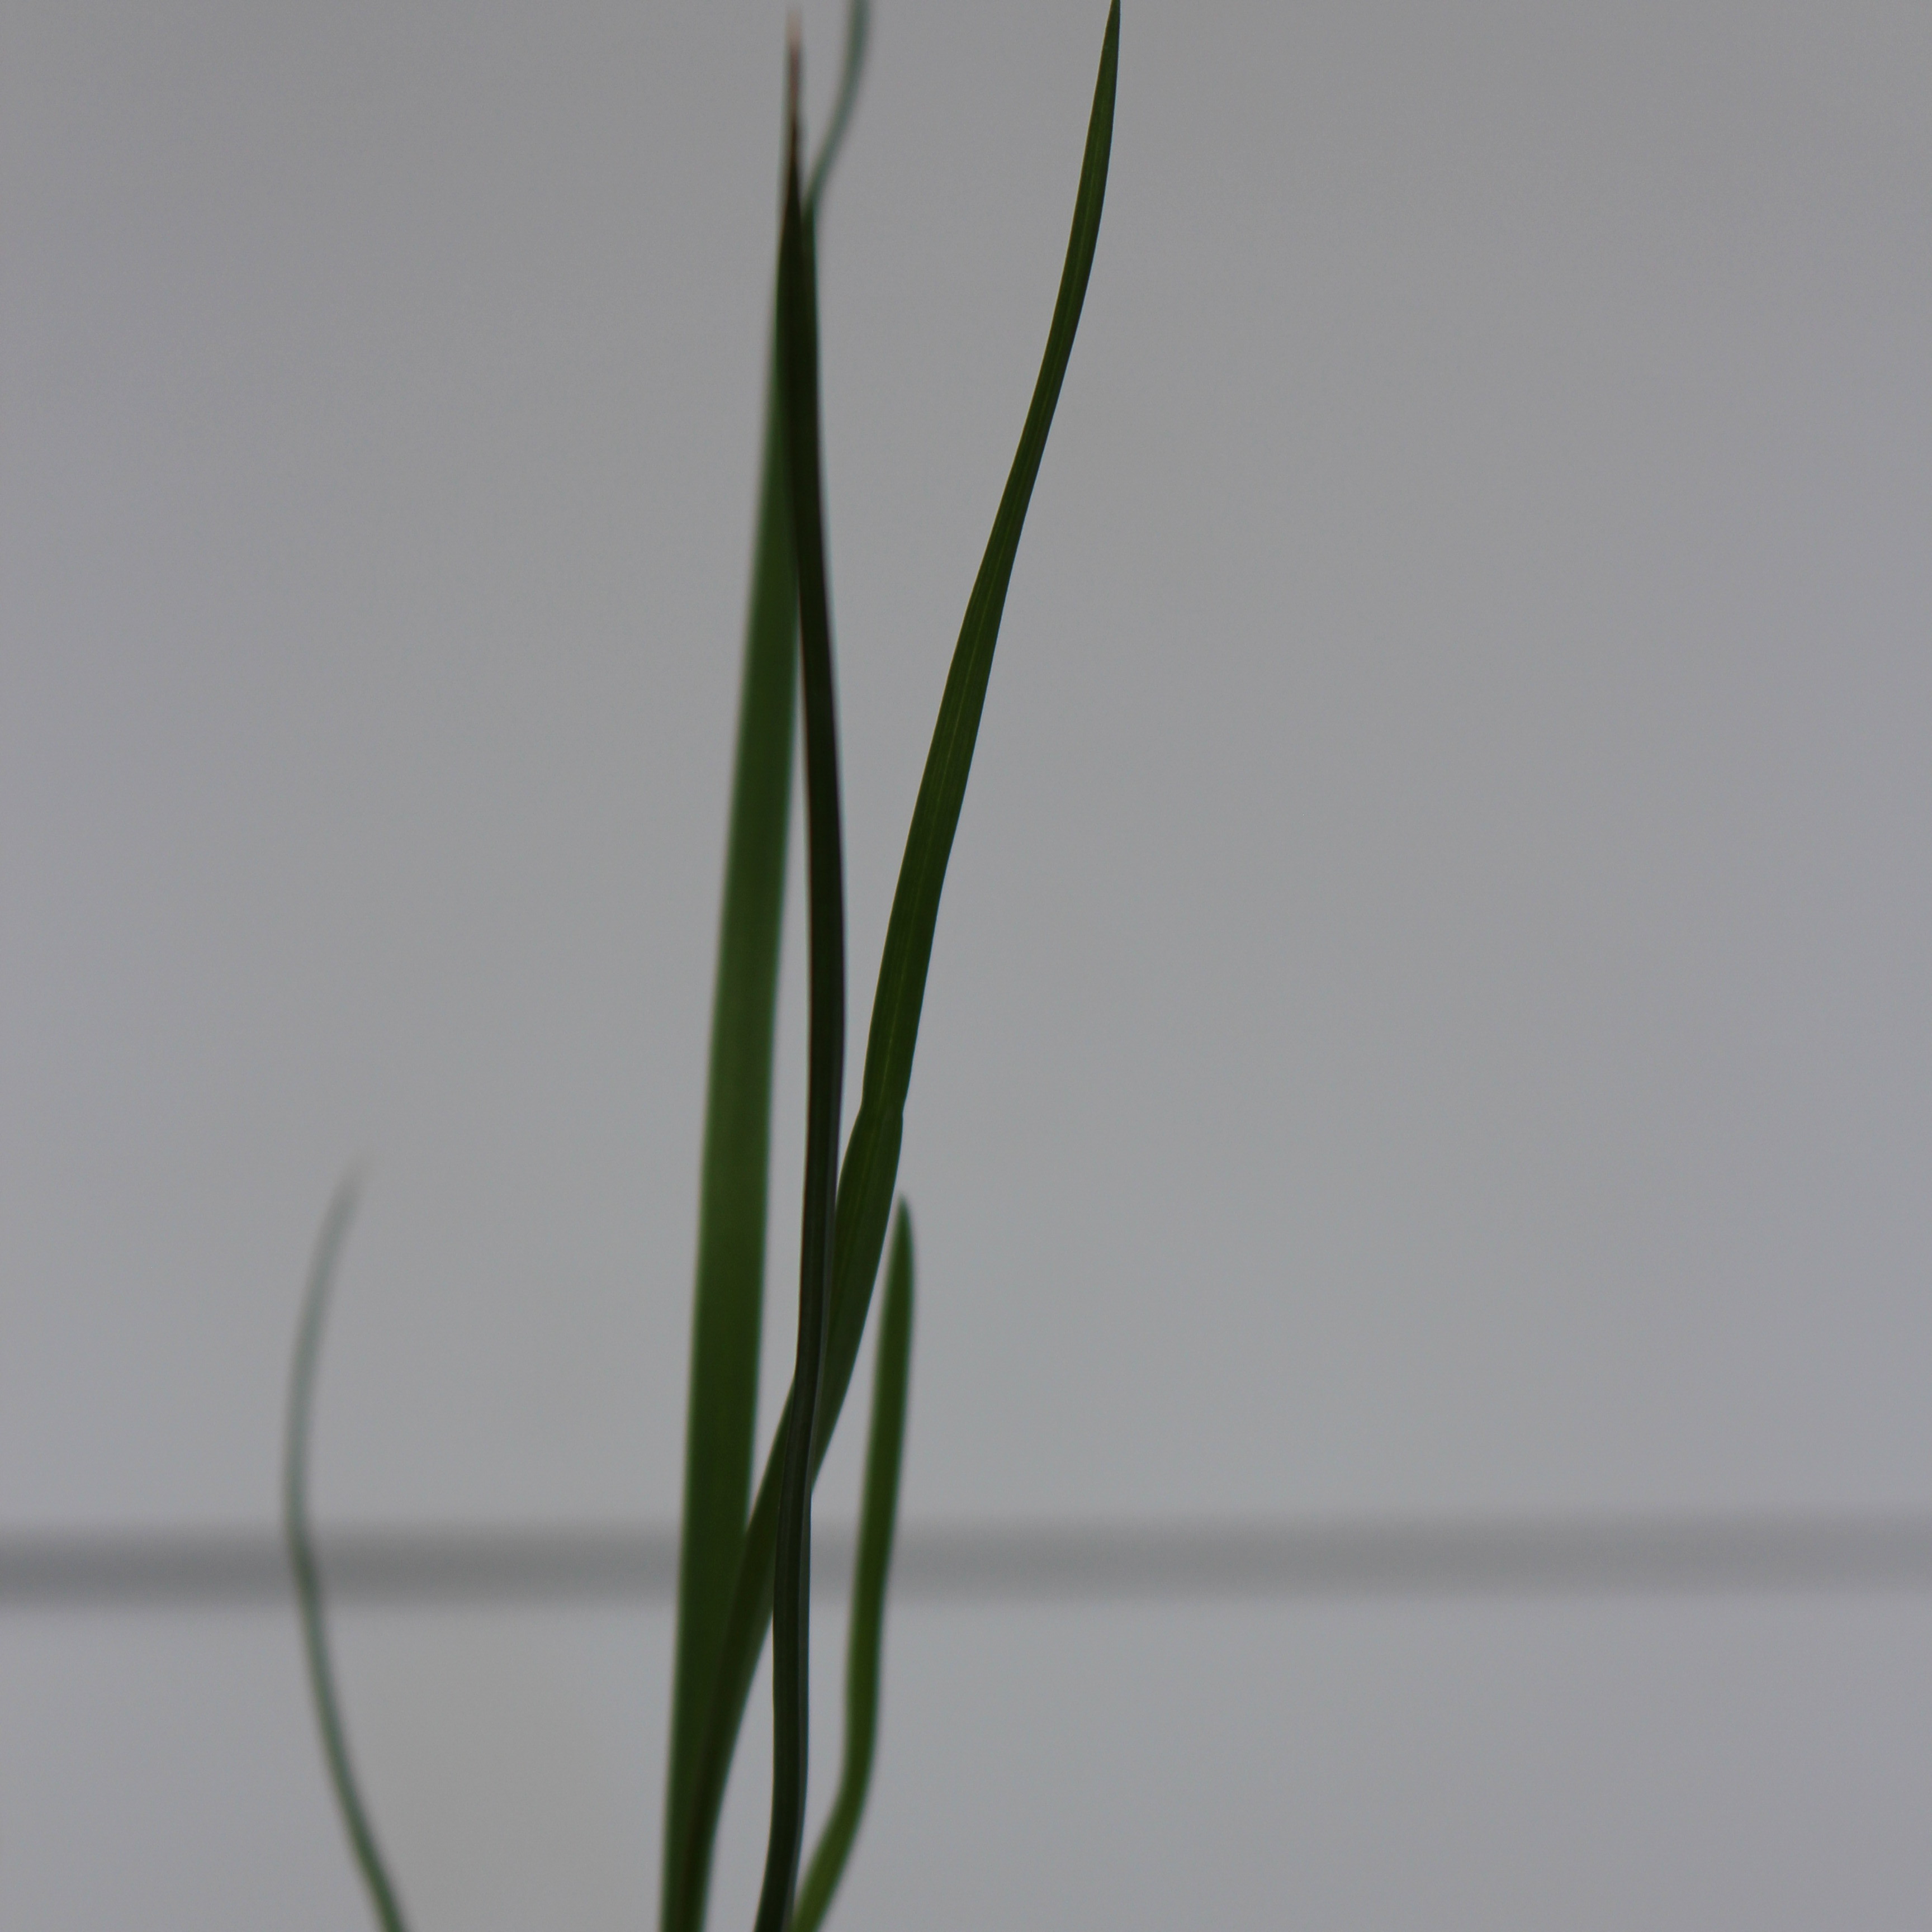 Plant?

Lolium multiflorum
